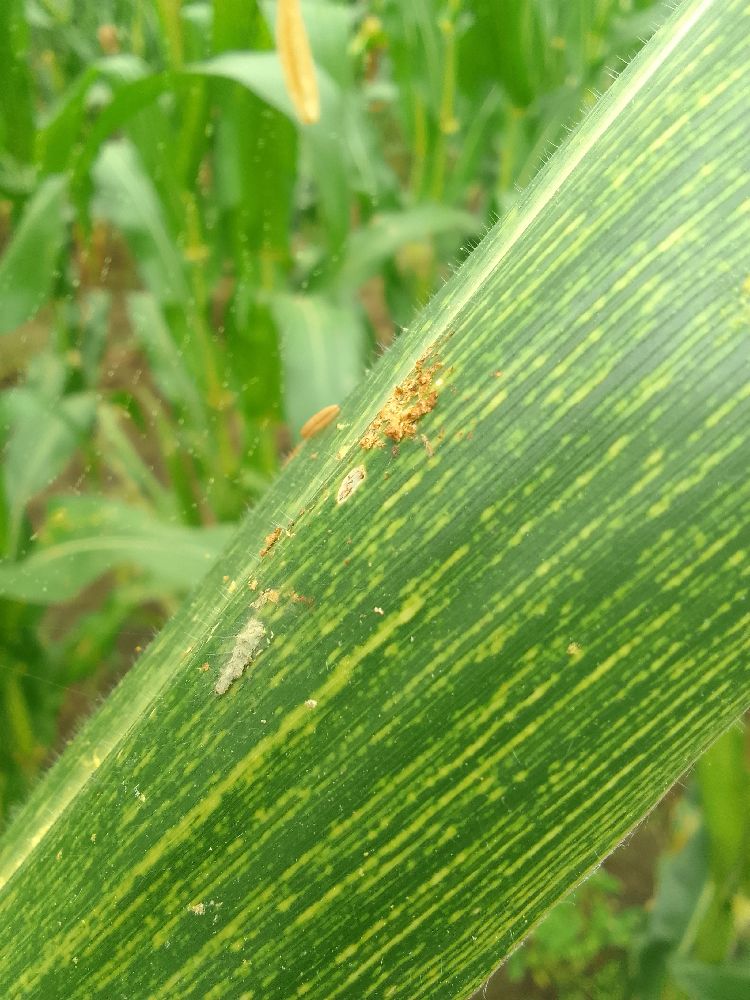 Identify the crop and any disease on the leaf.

maize, maize streak virus
